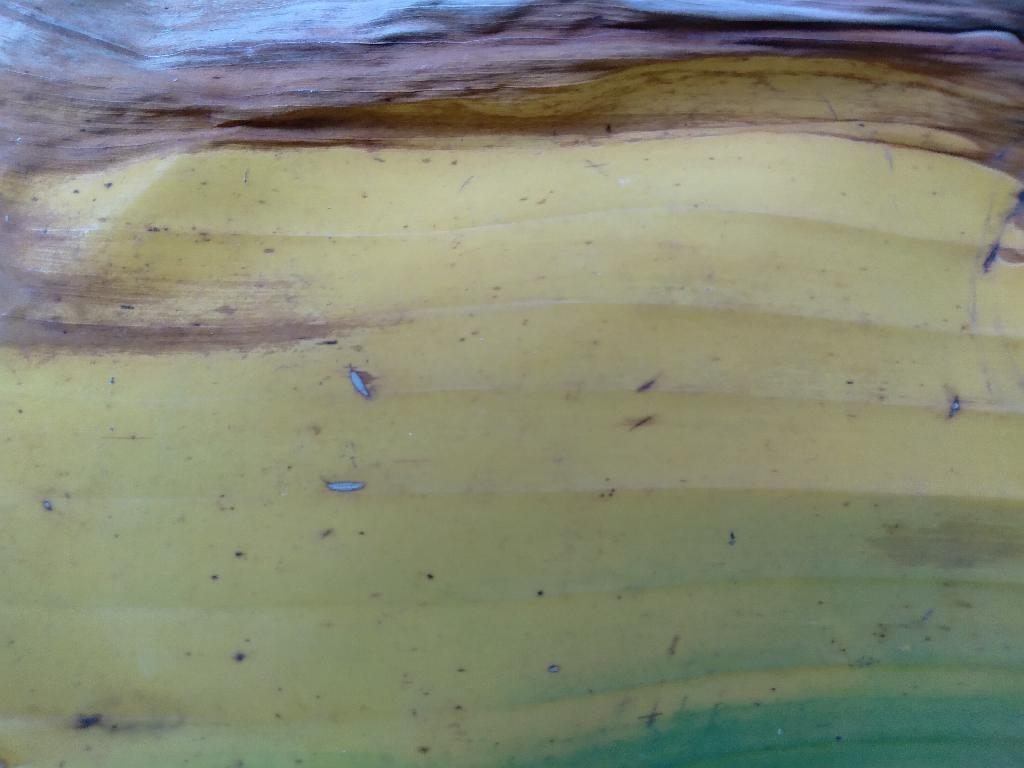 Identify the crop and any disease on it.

banana, fusarium wilt race 1
